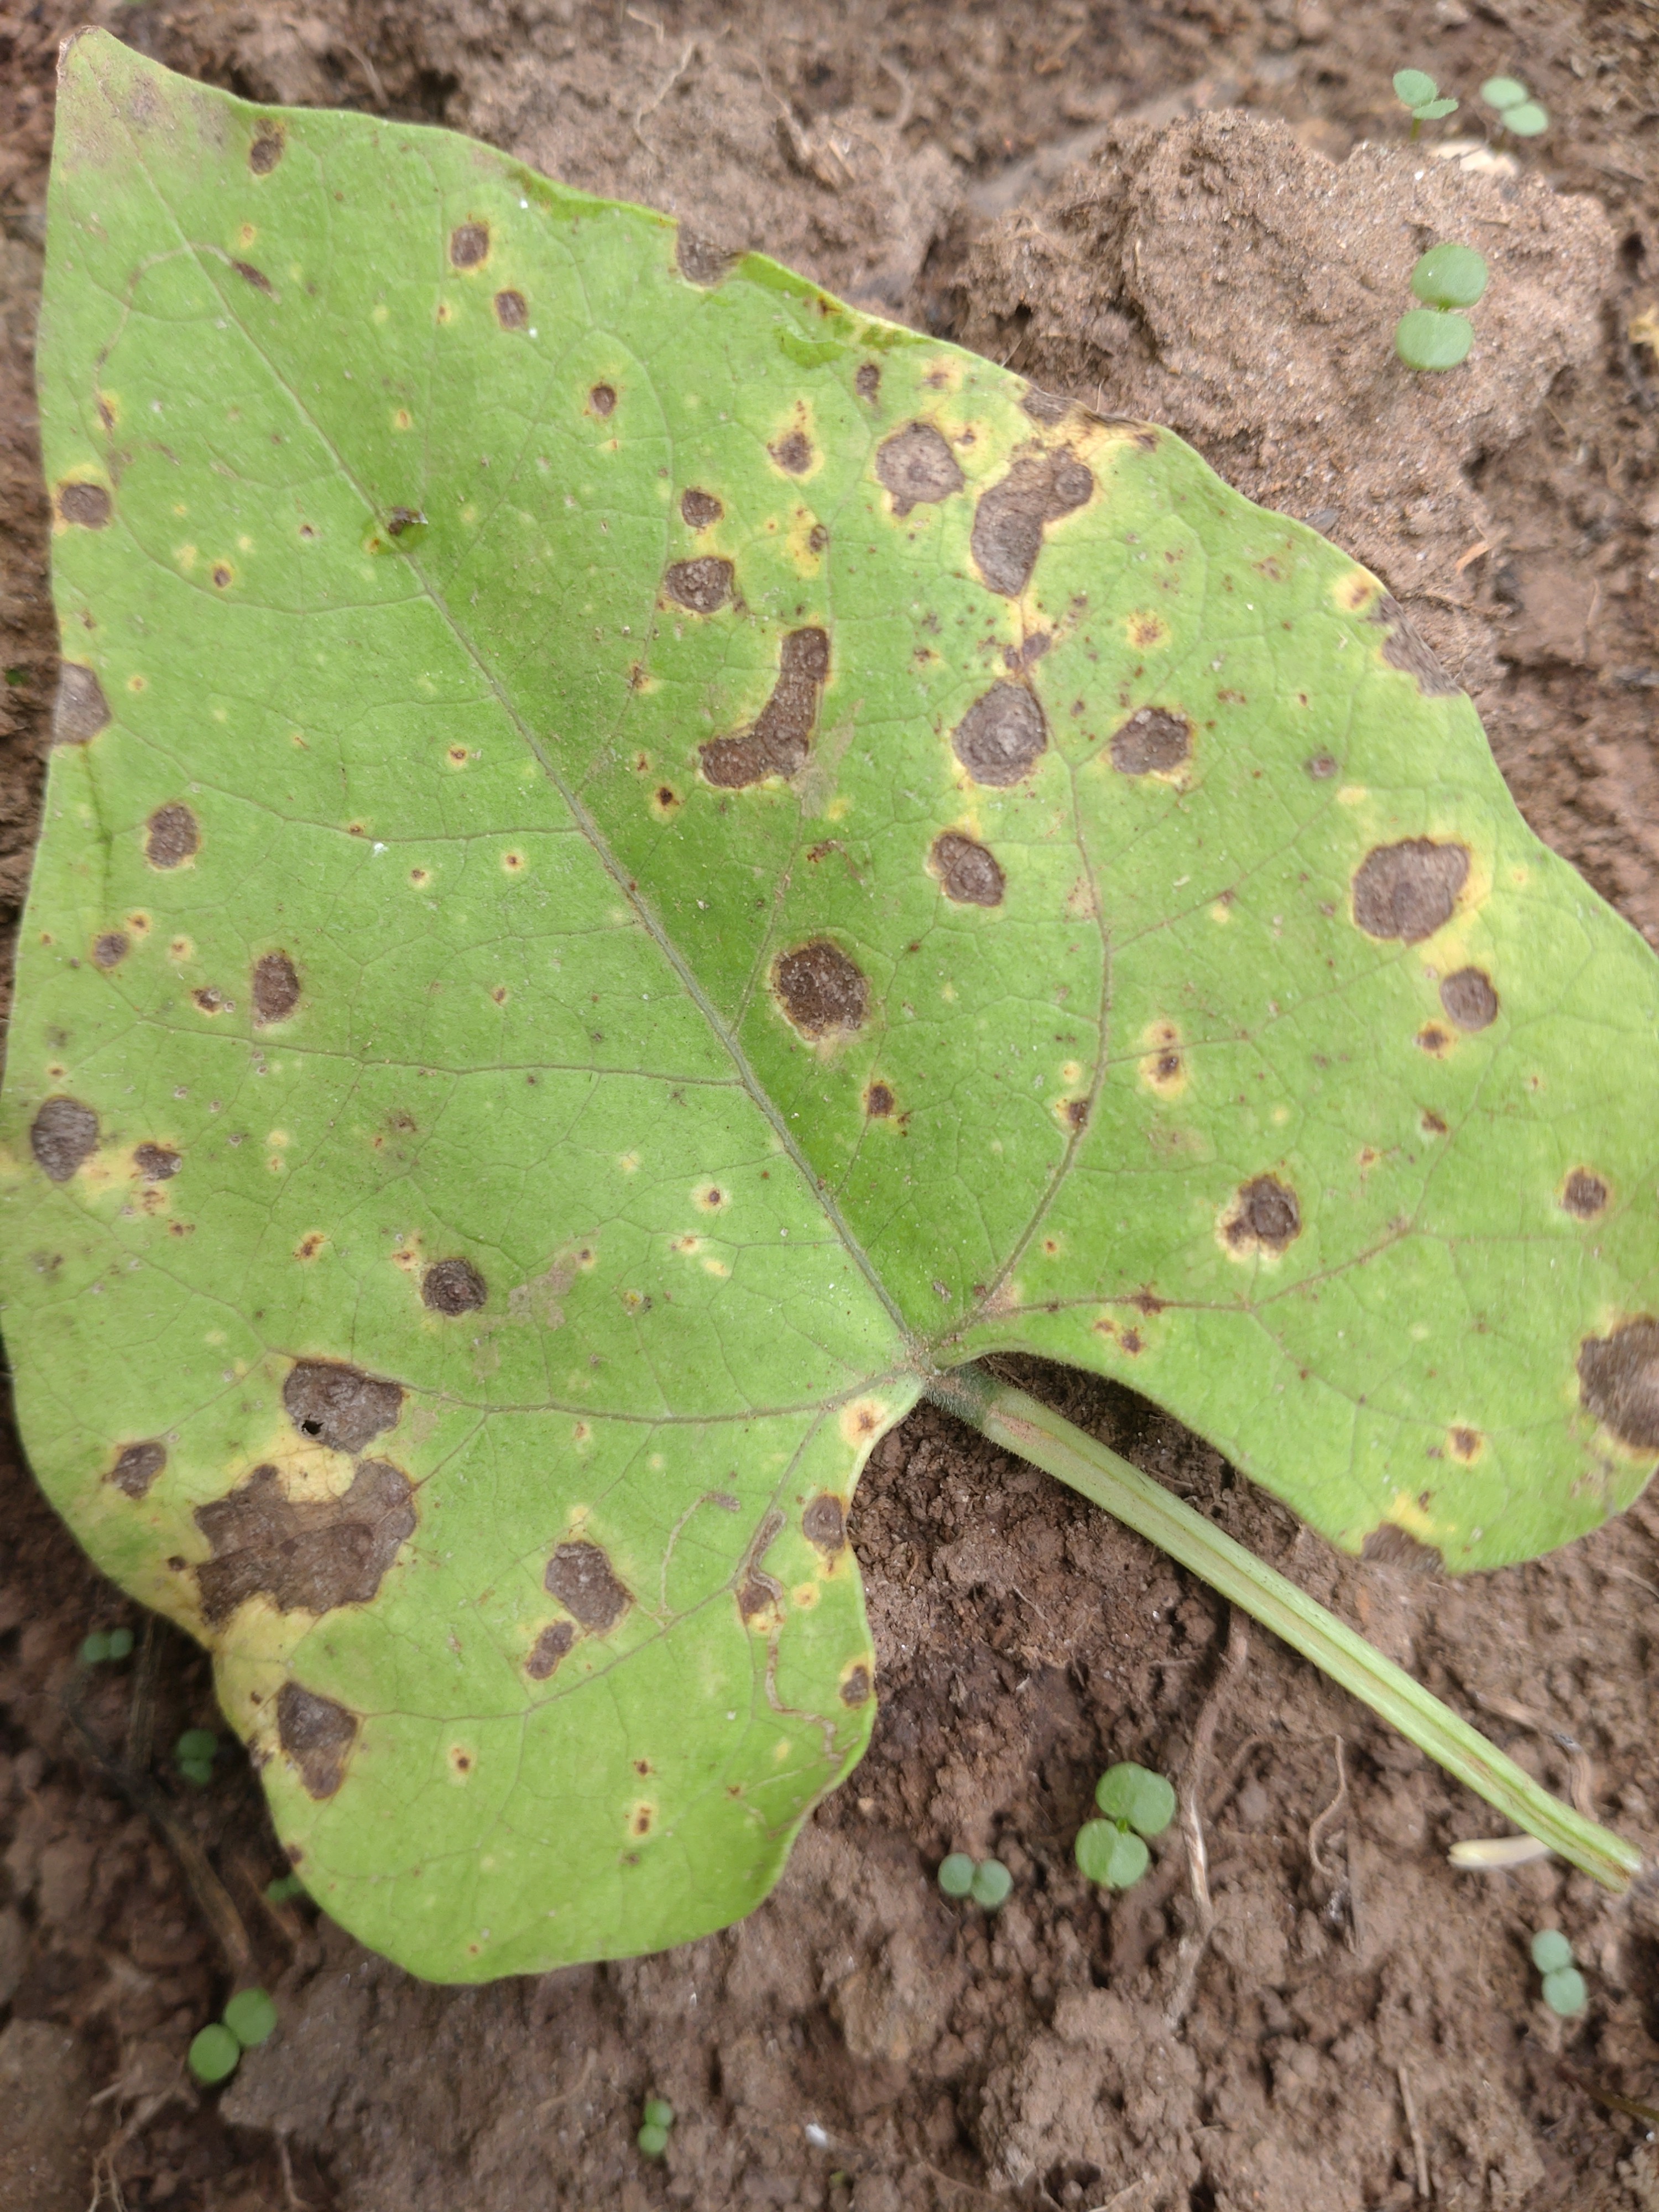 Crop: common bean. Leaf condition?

rust
